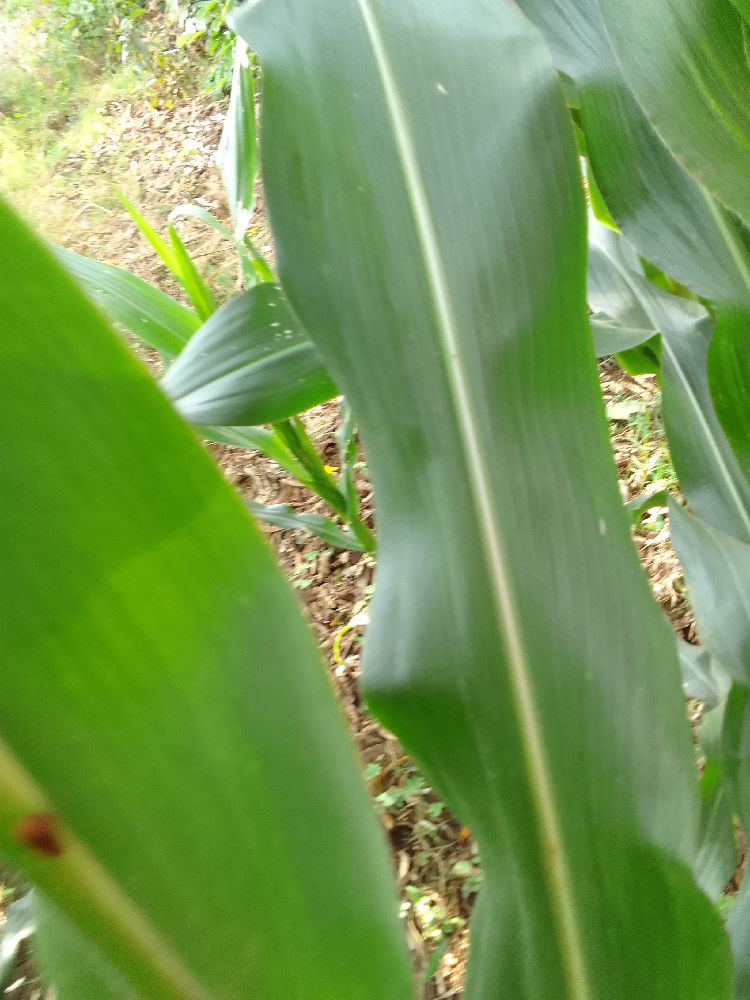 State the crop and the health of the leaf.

maize, healthy
